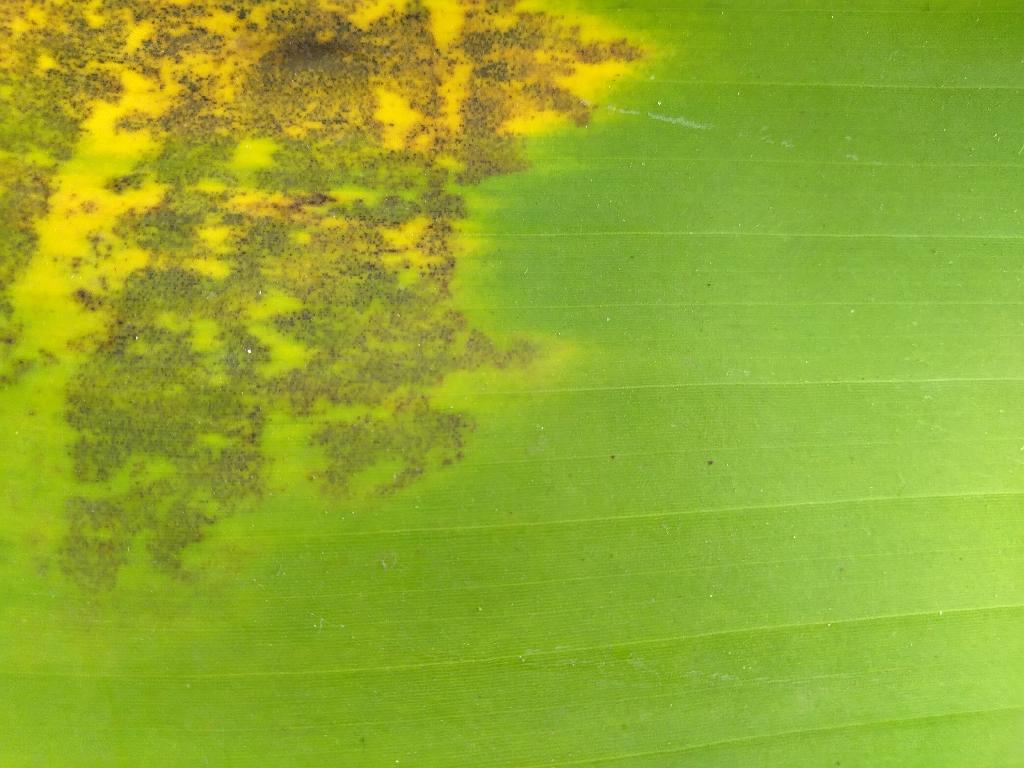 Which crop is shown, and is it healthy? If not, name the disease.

banana, black sigatoka
